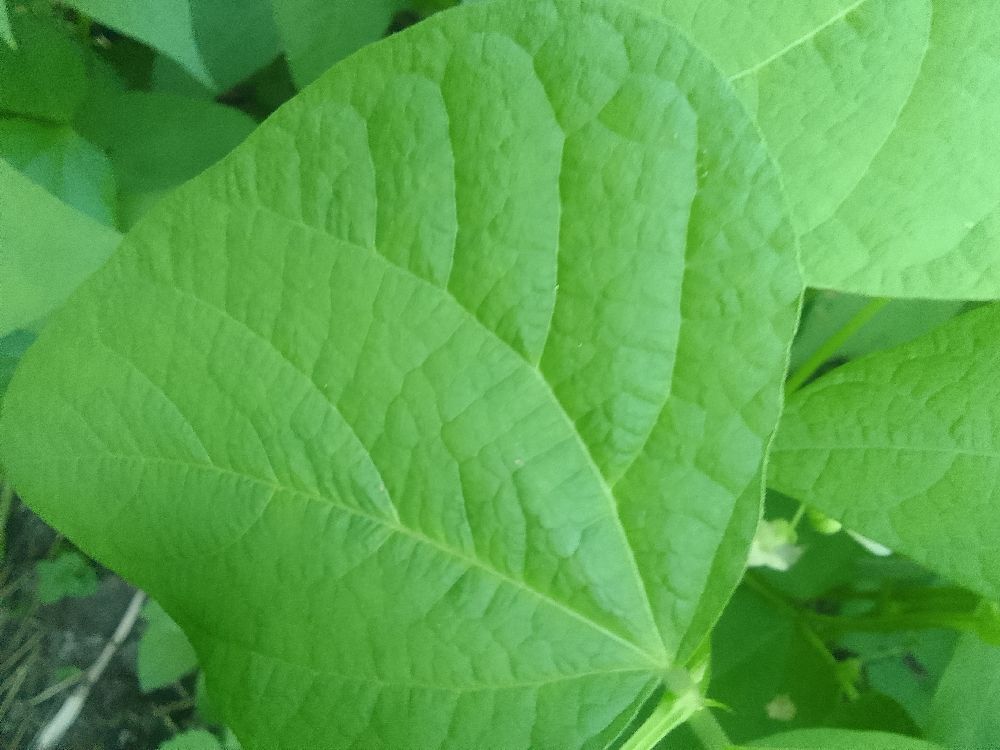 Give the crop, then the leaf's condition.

common bean, healthy
